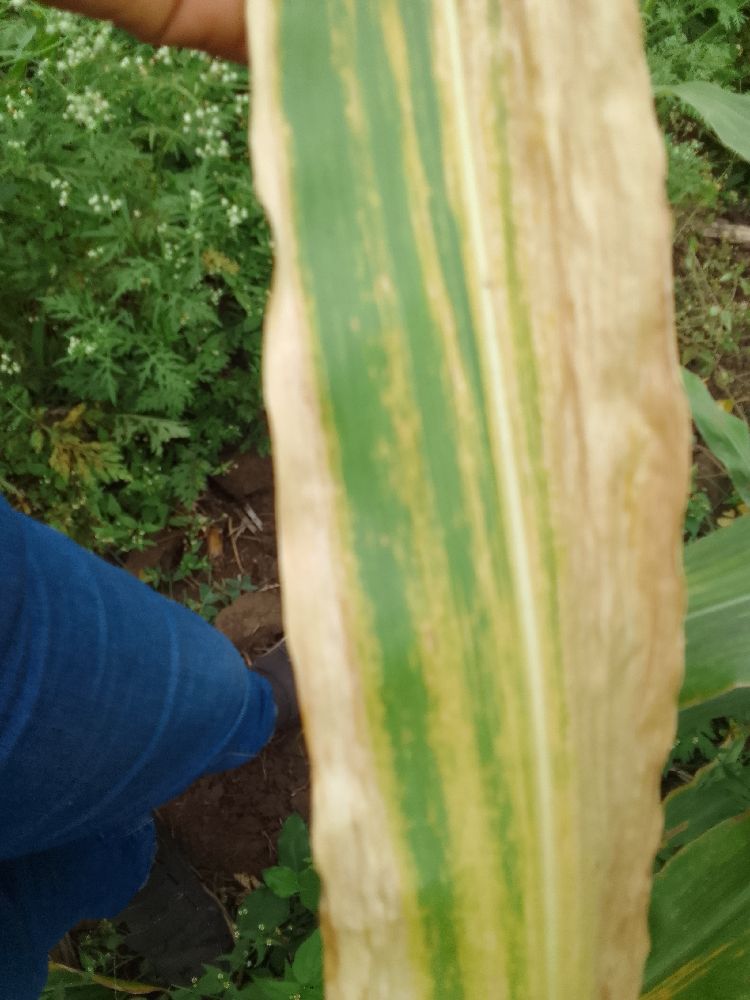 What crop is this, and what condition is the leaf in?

maize, maize lethal necrosis
